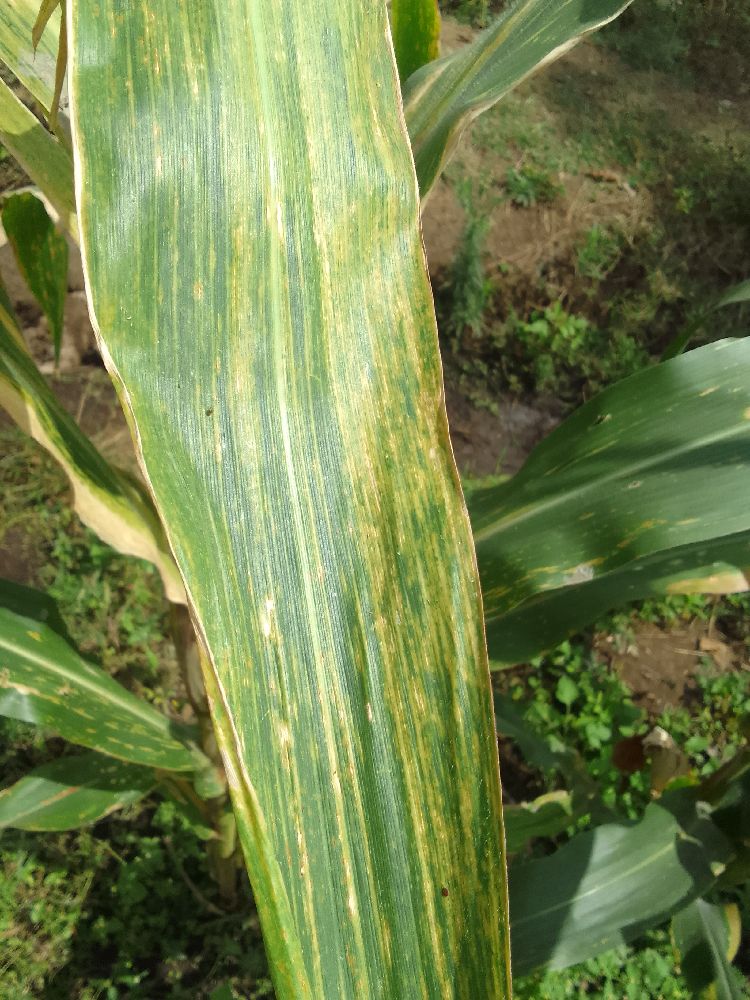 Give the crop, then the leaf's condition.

maize, maize lethal necrosis
